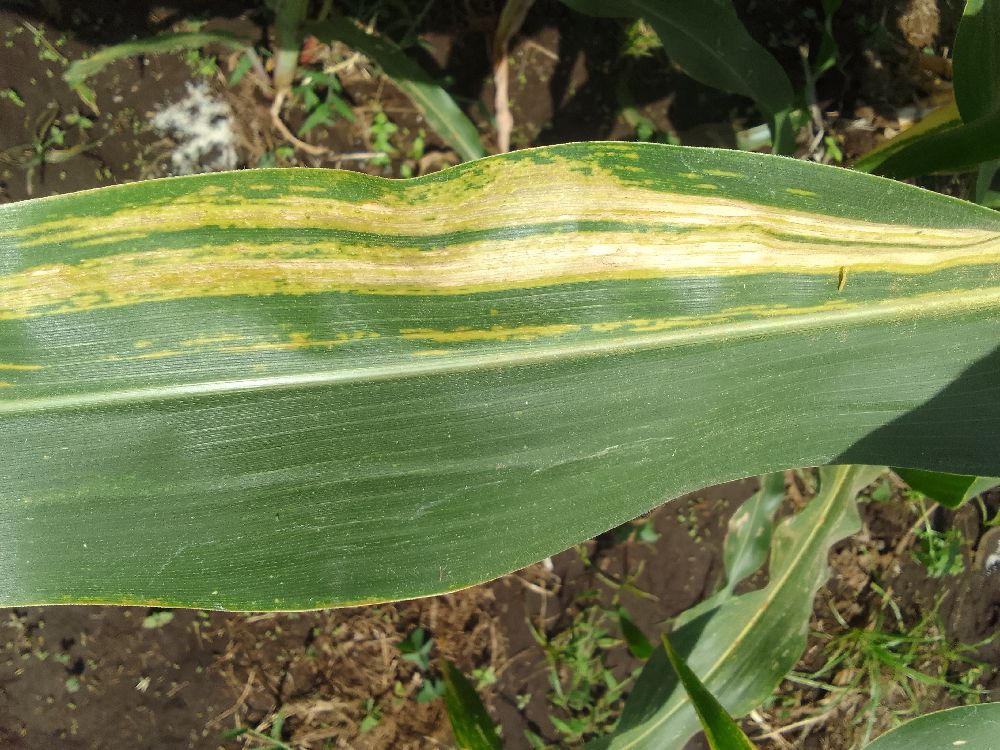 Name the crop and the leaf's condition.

maize, maize lethal necrosis
